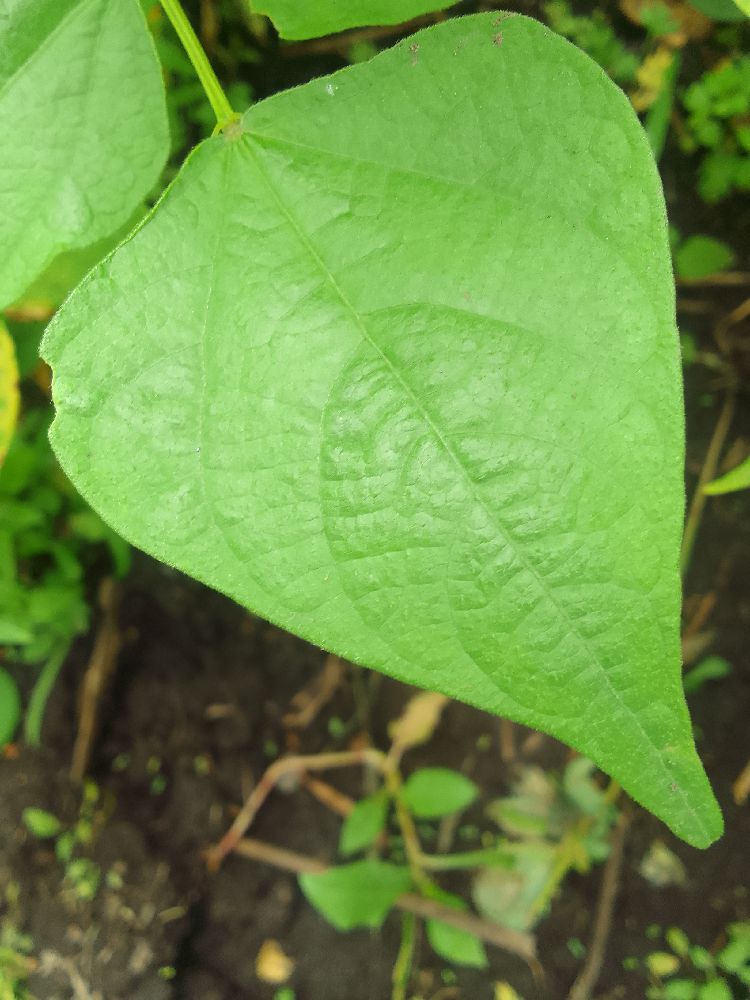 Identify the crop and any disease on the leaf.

common bean, healthy
